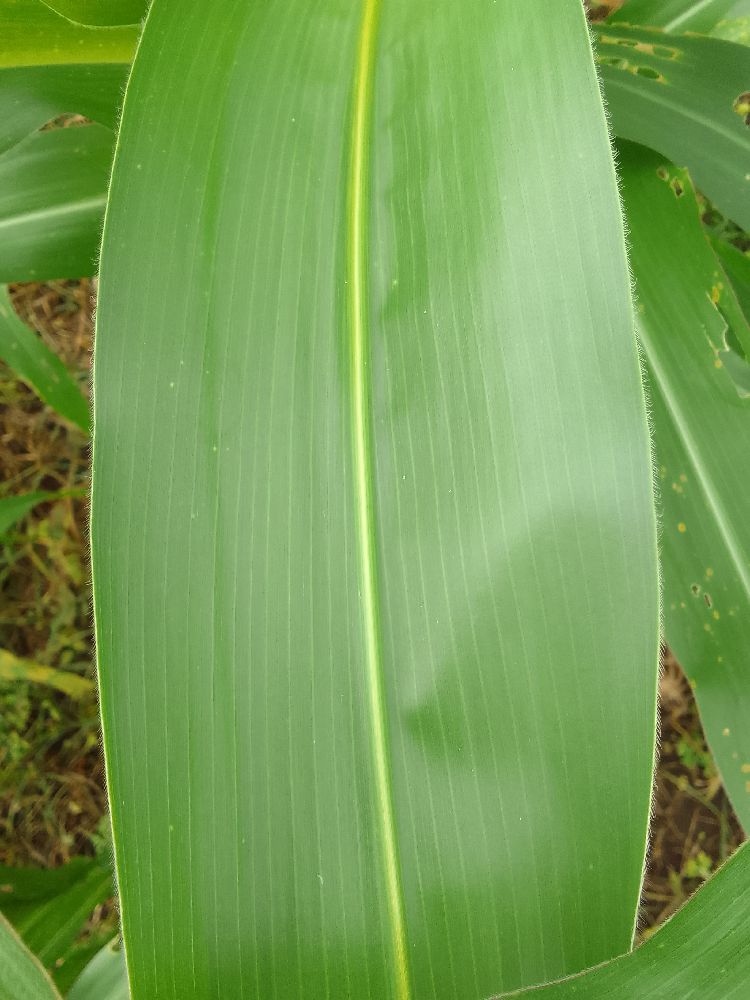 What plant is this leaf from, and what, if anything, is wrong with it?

maize, healthy
